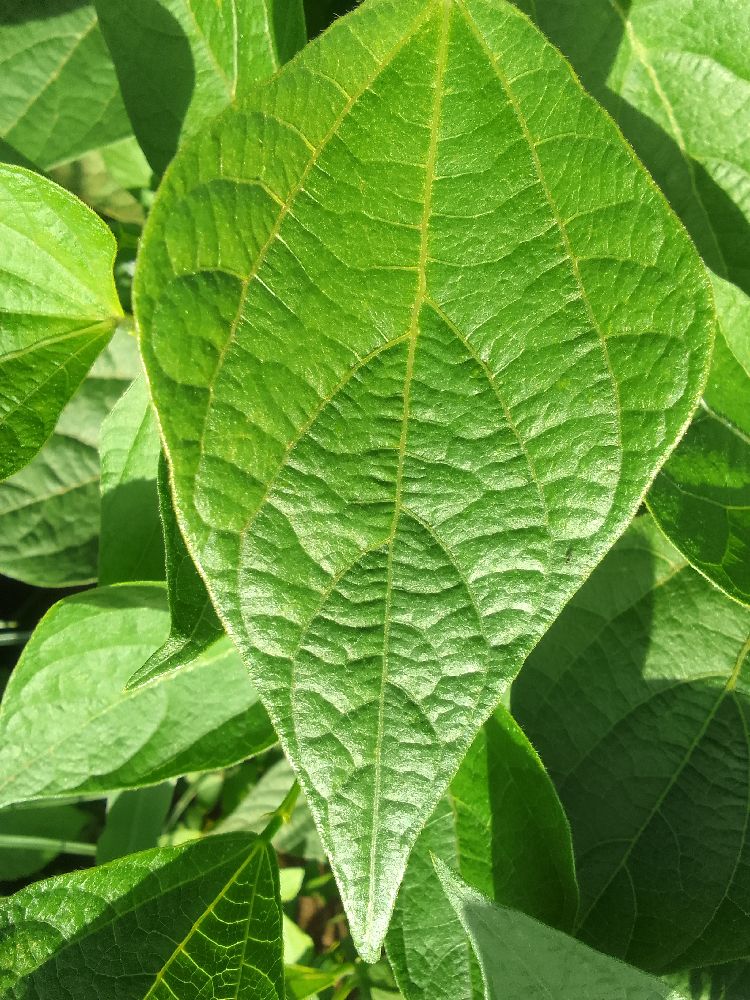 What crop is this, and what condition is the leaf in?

common bean, healthy
